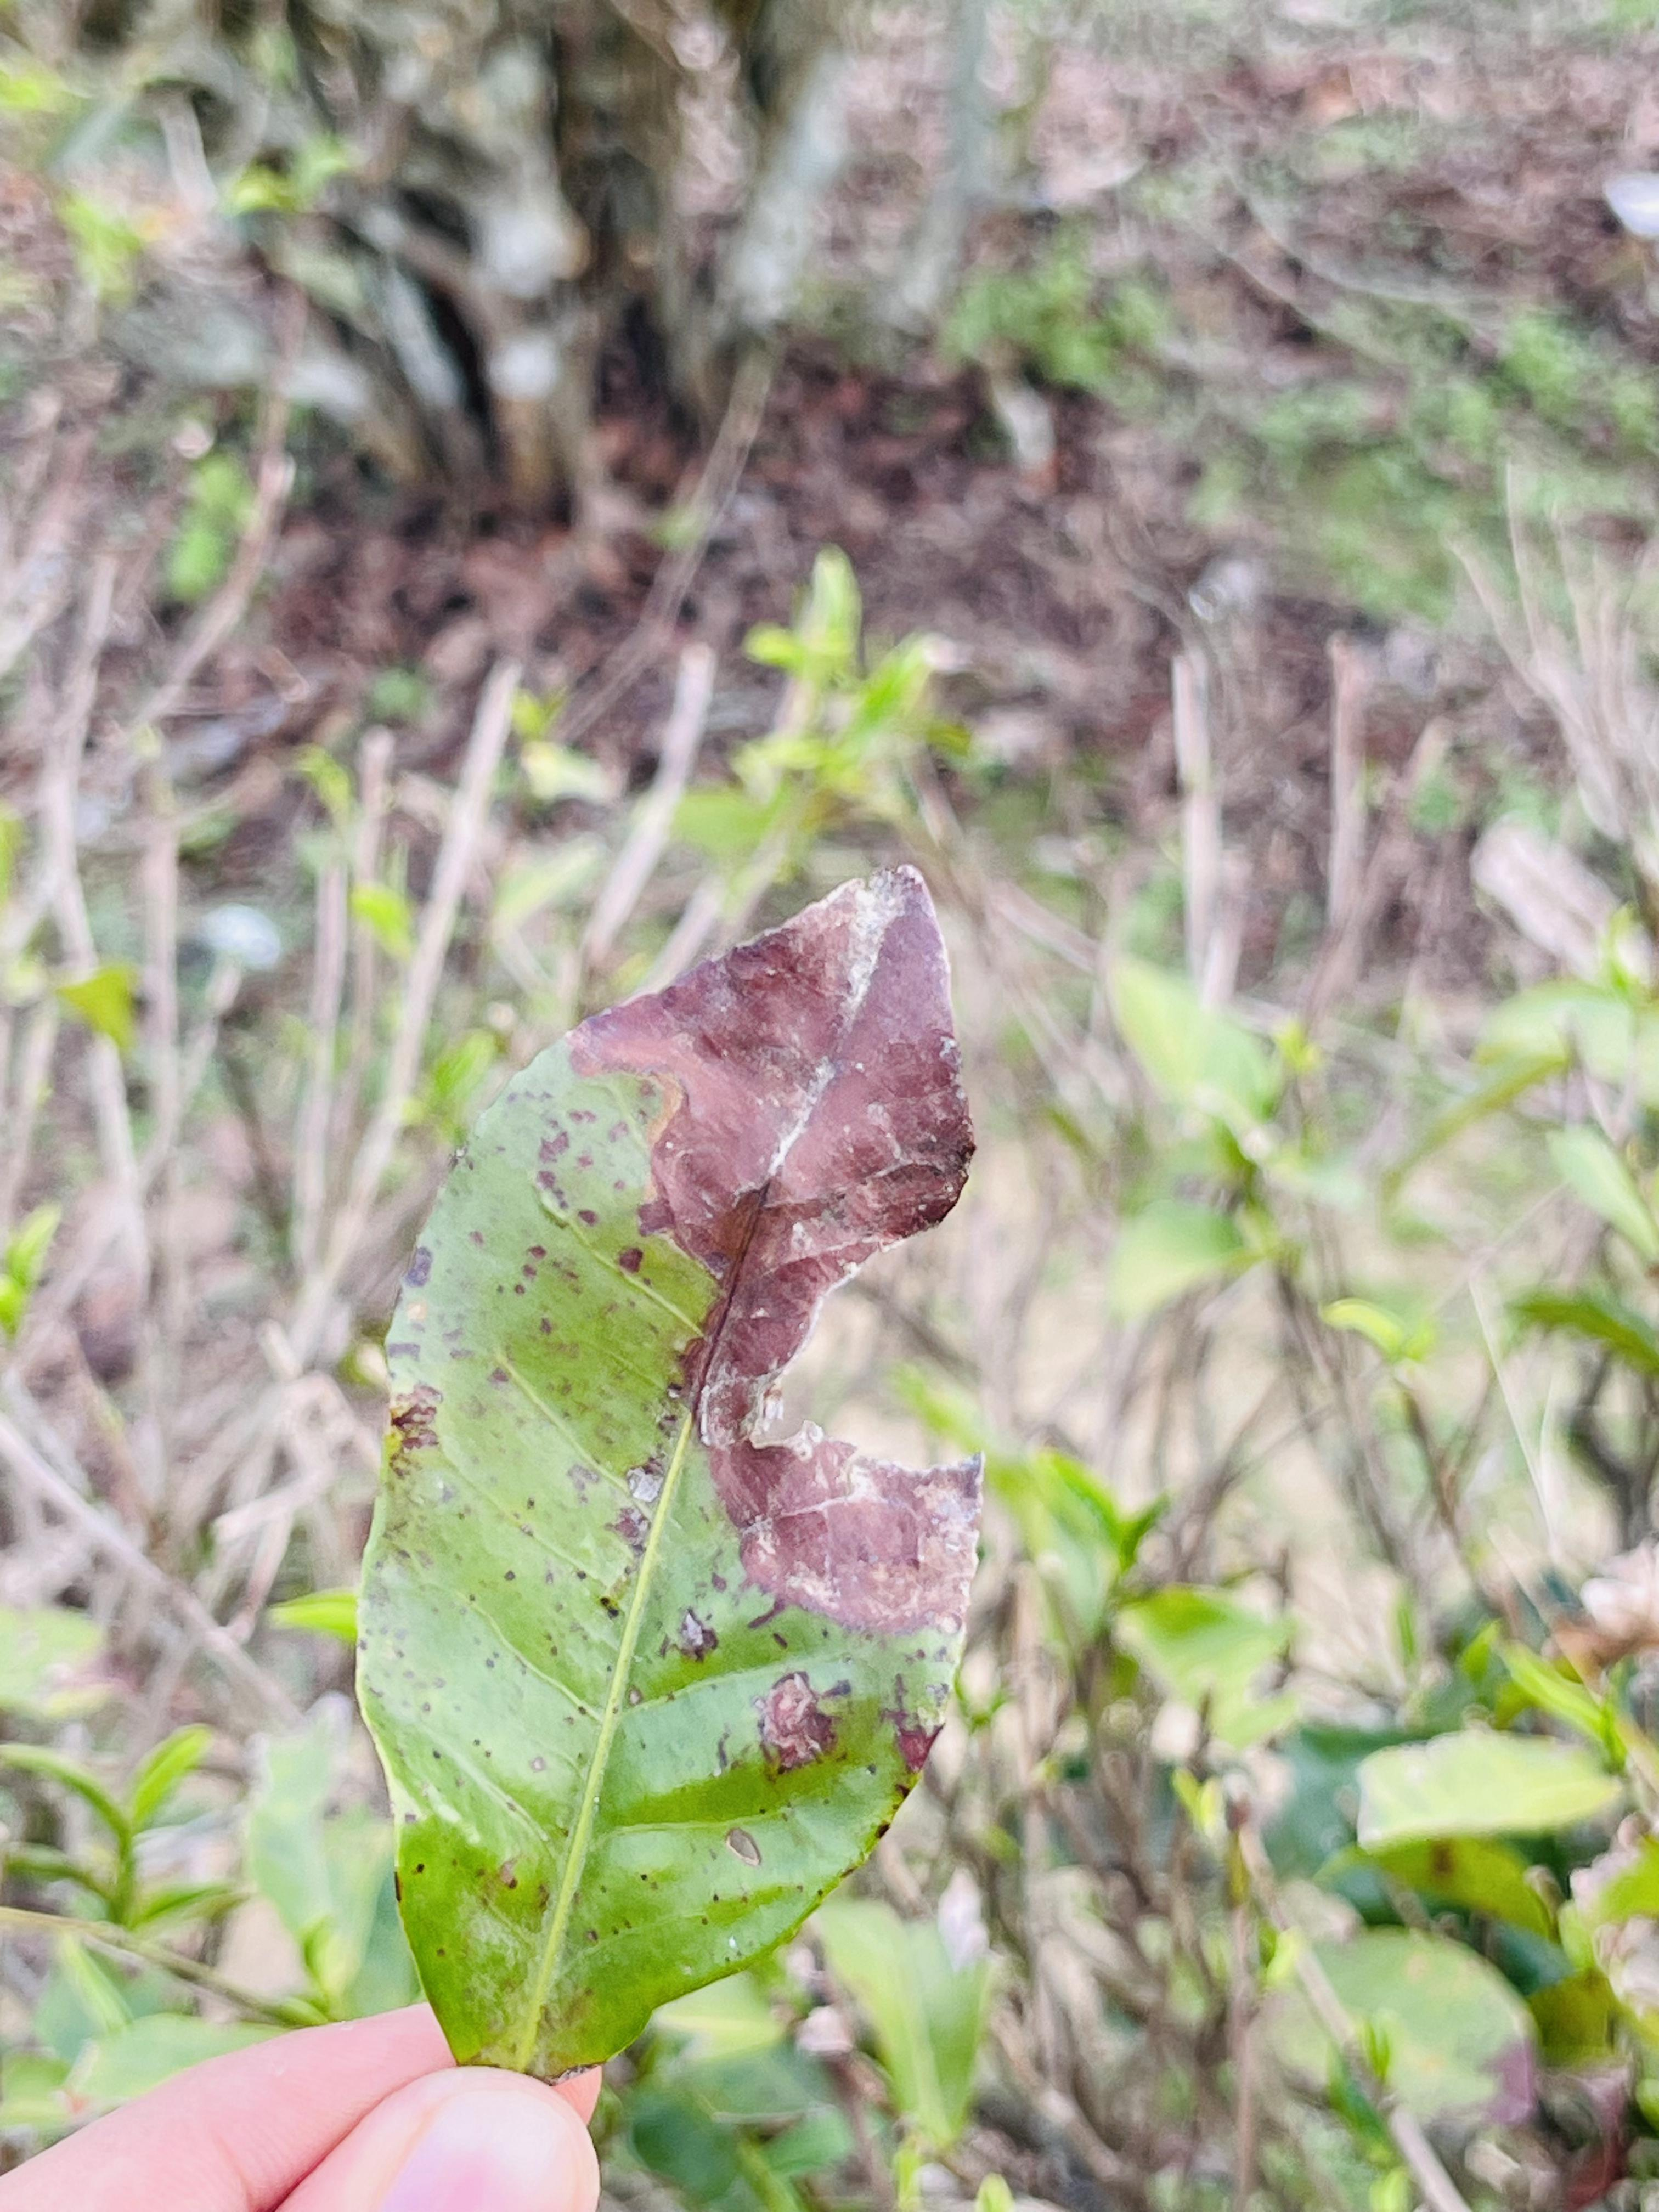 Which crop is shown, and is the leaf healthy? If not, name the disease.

tea, blight
